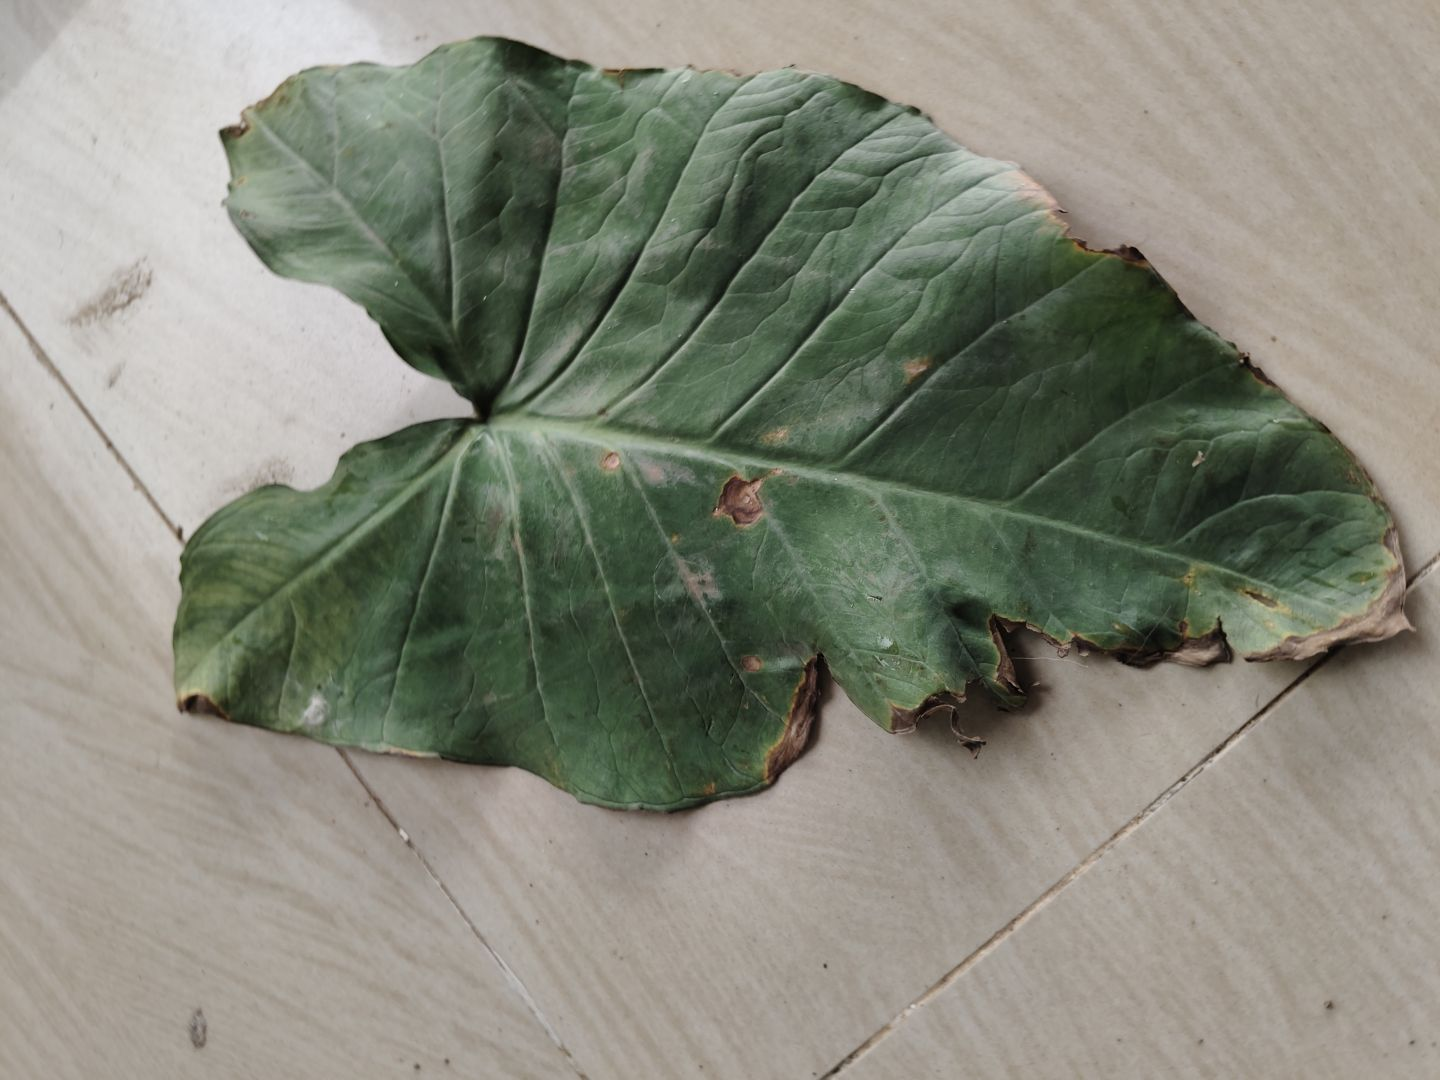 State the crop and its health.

taro, leaf blight
